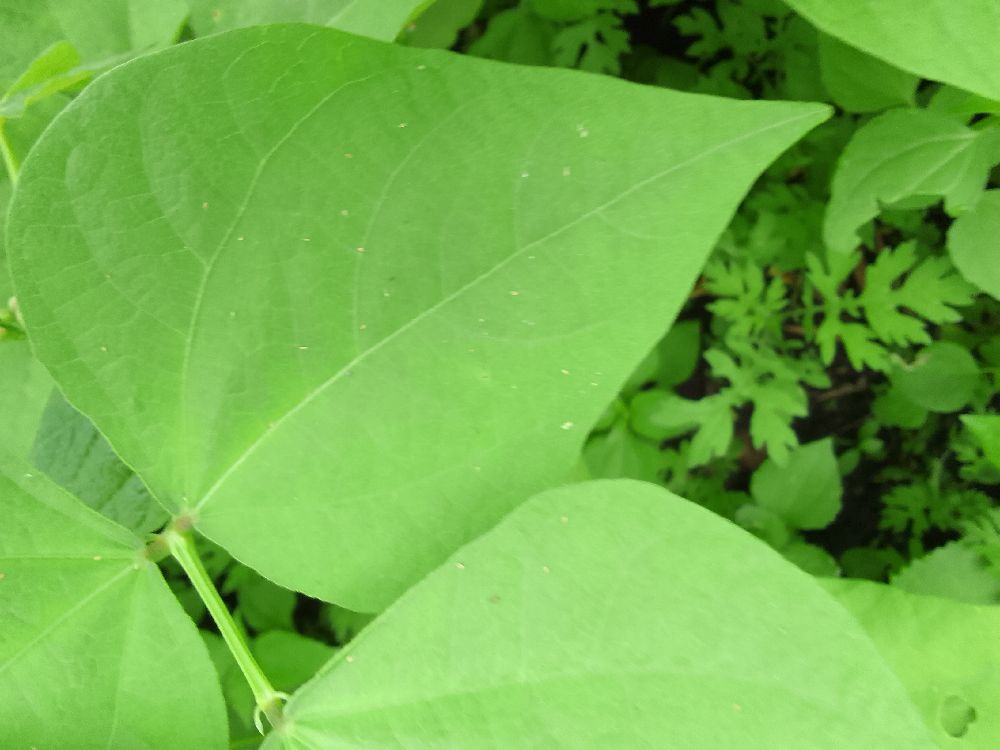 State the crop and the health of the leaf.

common bean, healthy
